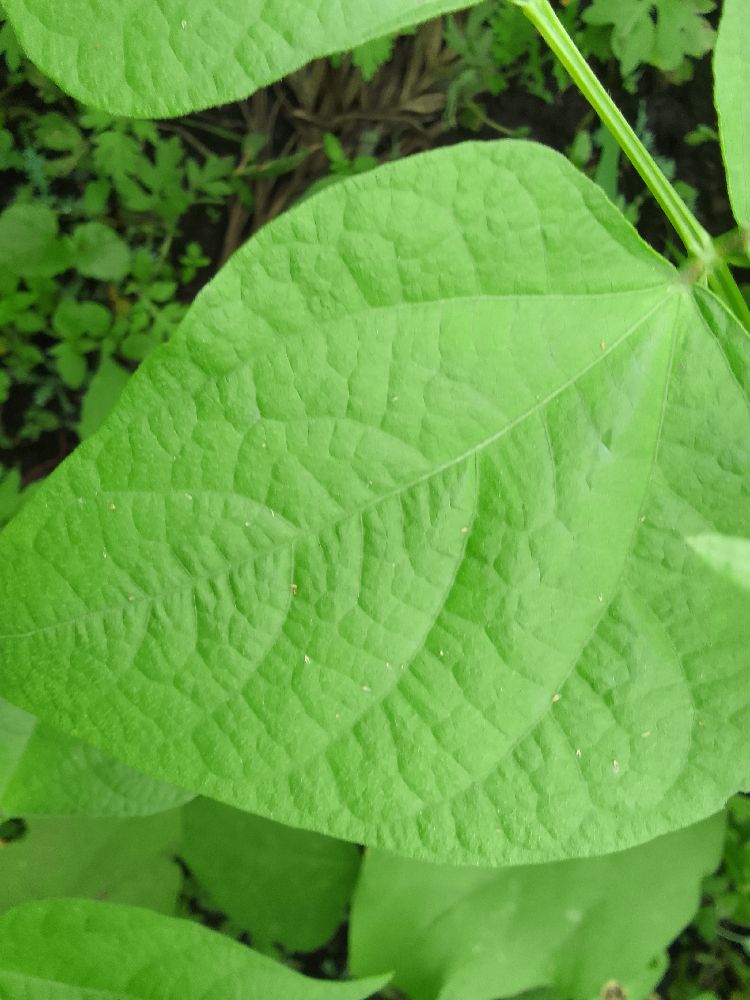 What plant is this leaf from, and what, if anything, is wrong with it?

common bean, healthy
